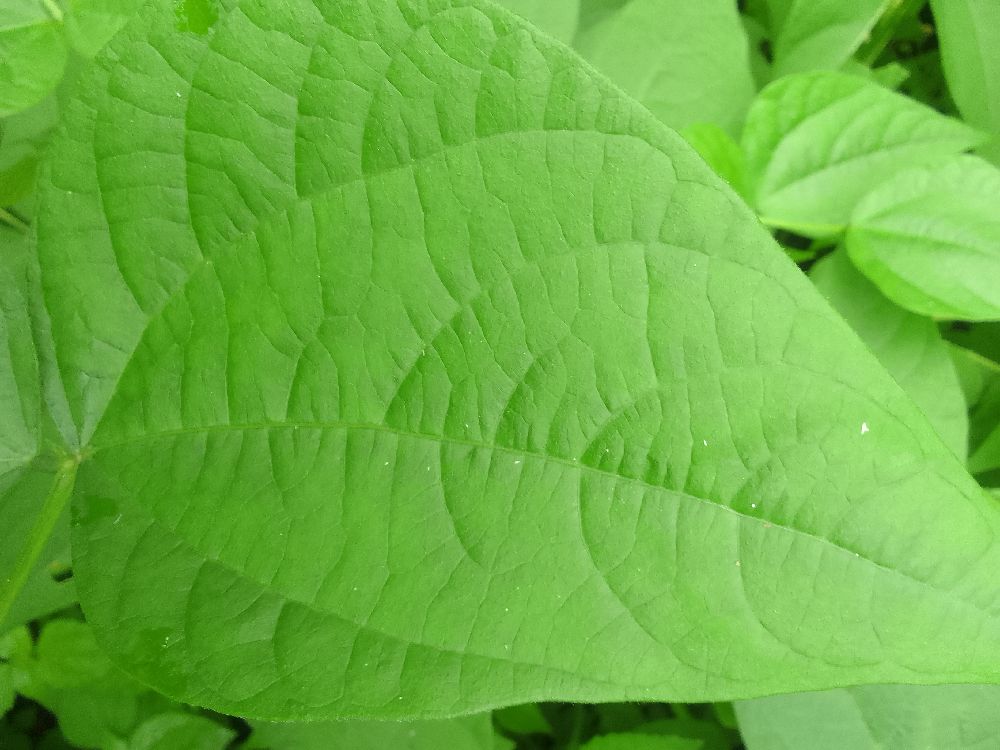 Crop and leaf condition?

common bean, healthy
